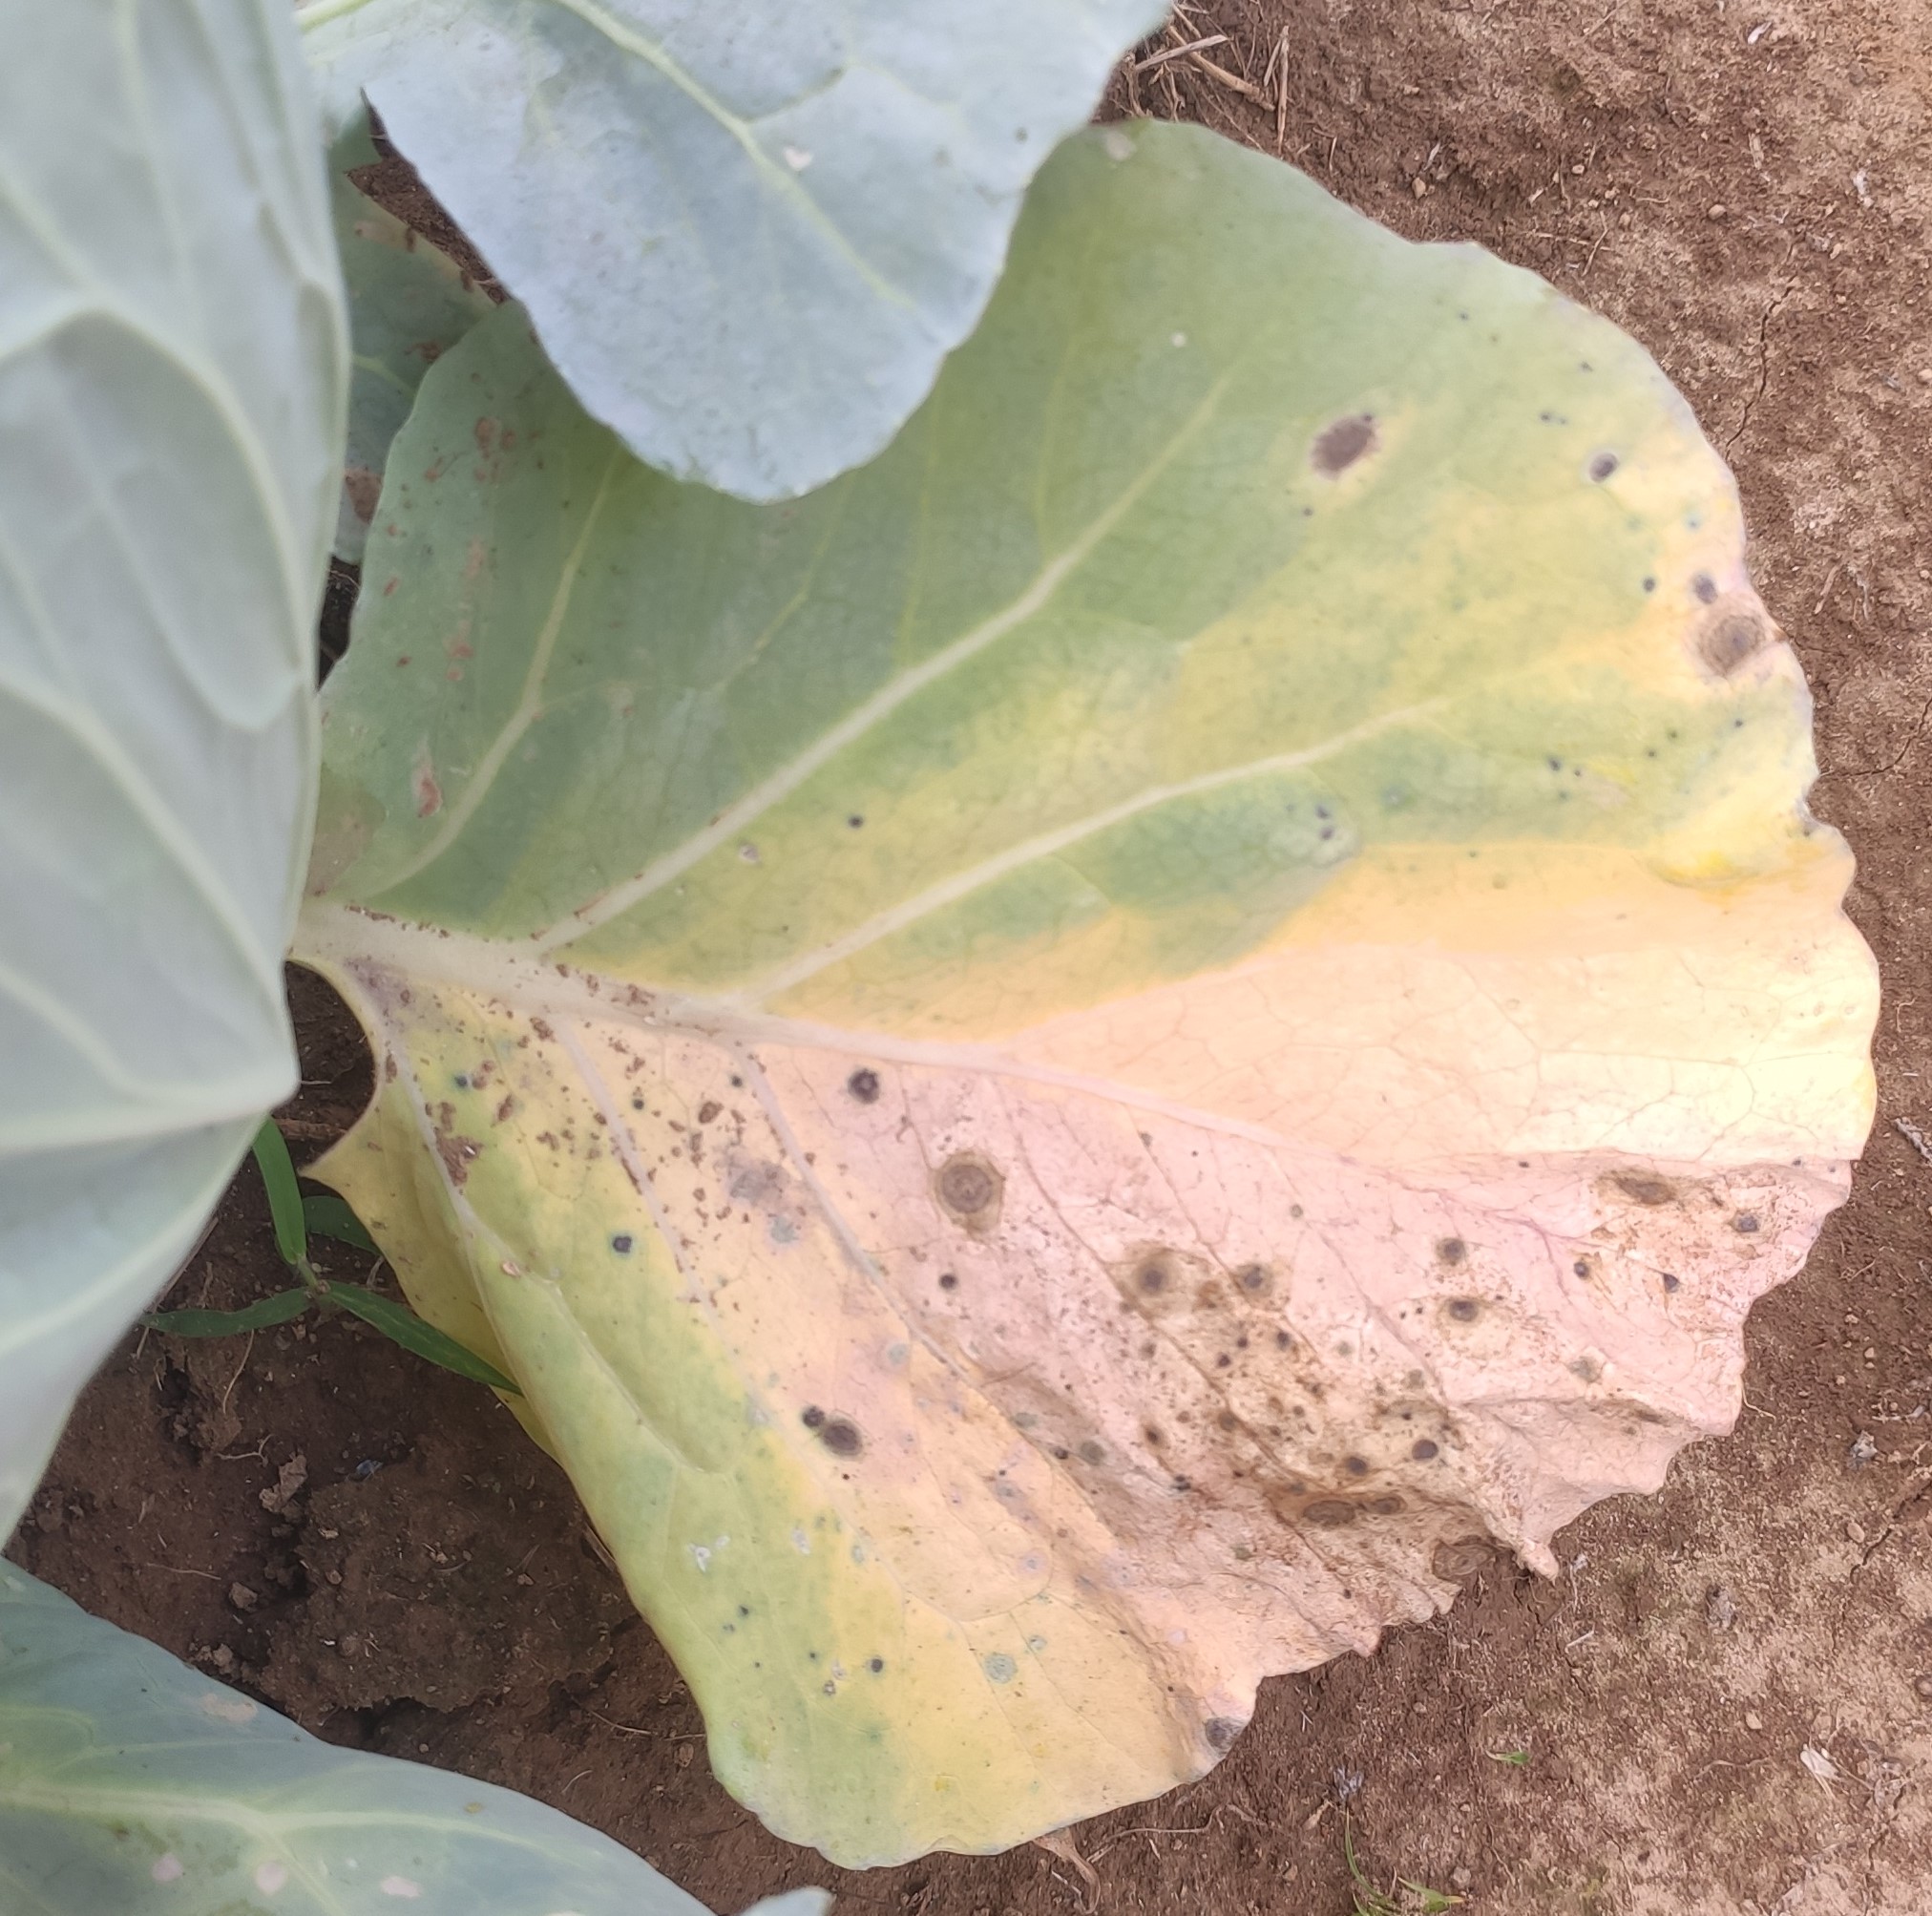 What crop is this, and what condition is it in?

cabbage, alternaria
